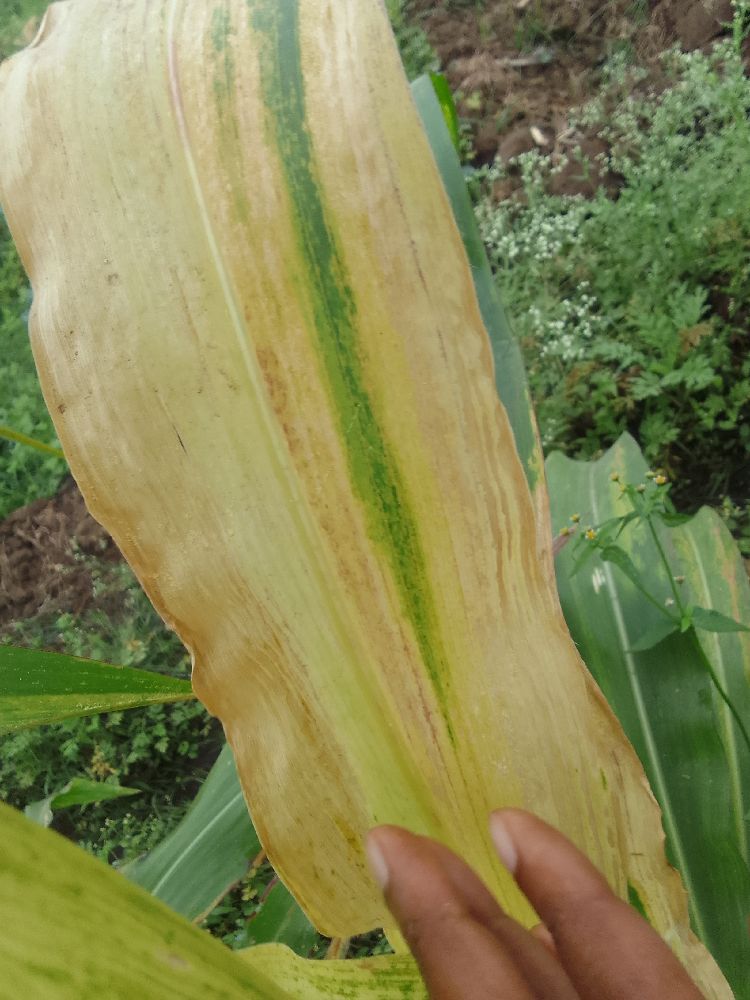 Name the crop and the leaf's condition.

maize, maize lethal necrosis
